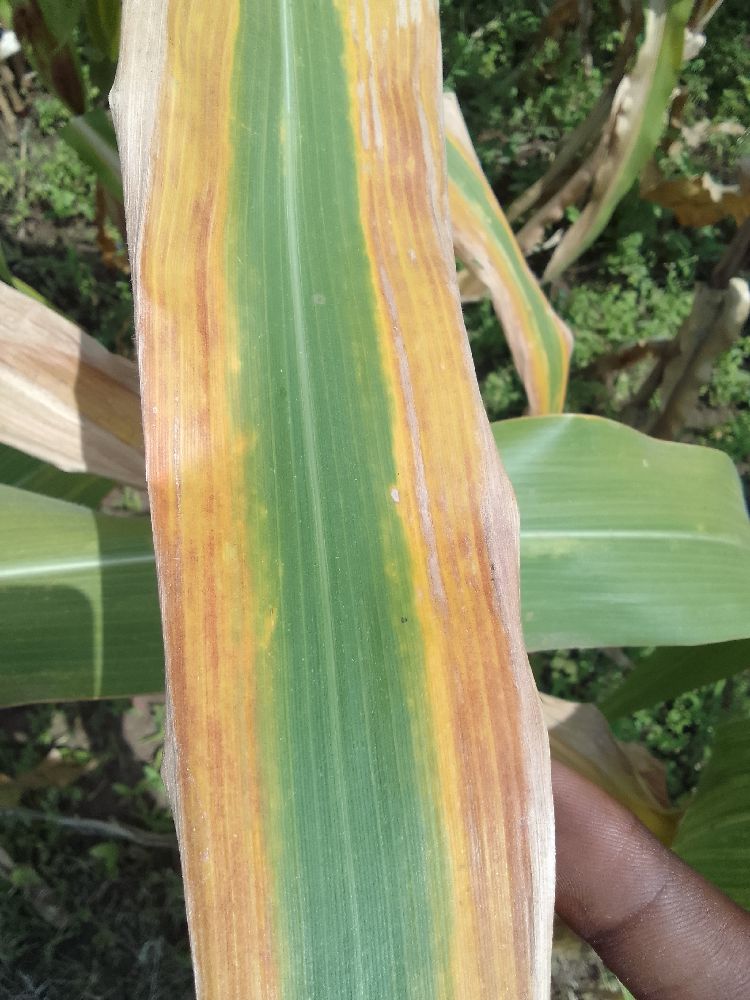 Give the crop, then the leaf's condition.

maize, maize lethal necrosis
